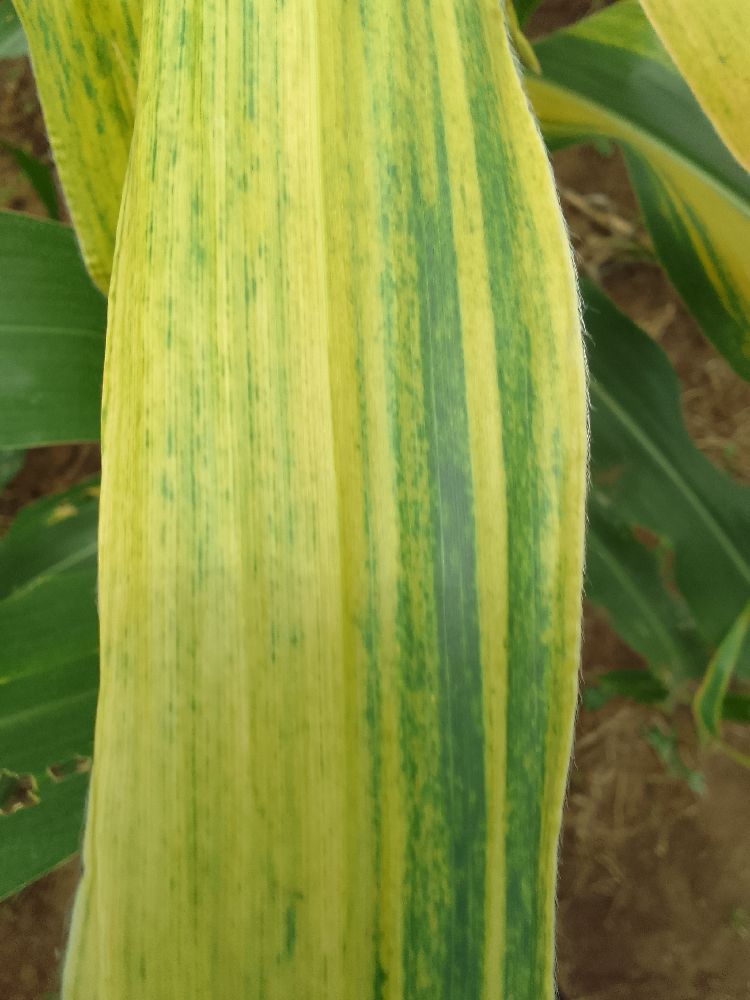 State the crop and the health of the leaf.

maize, maize lethal necrosis
